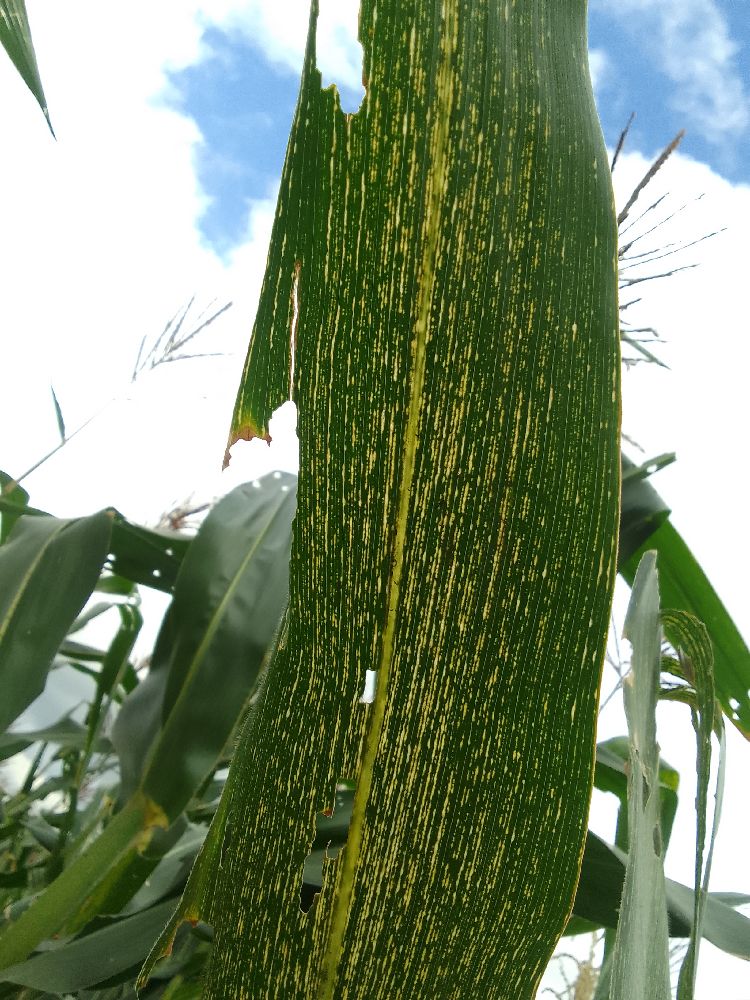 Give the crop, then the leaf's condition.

maize, maize streak virus
